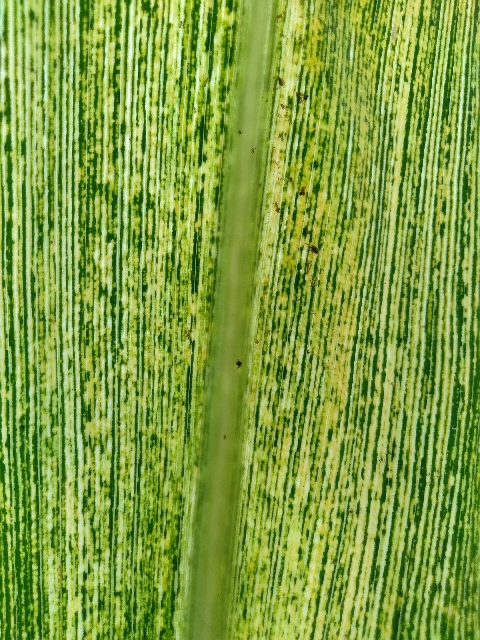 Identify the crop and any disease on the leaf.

maize, maize streak virus
